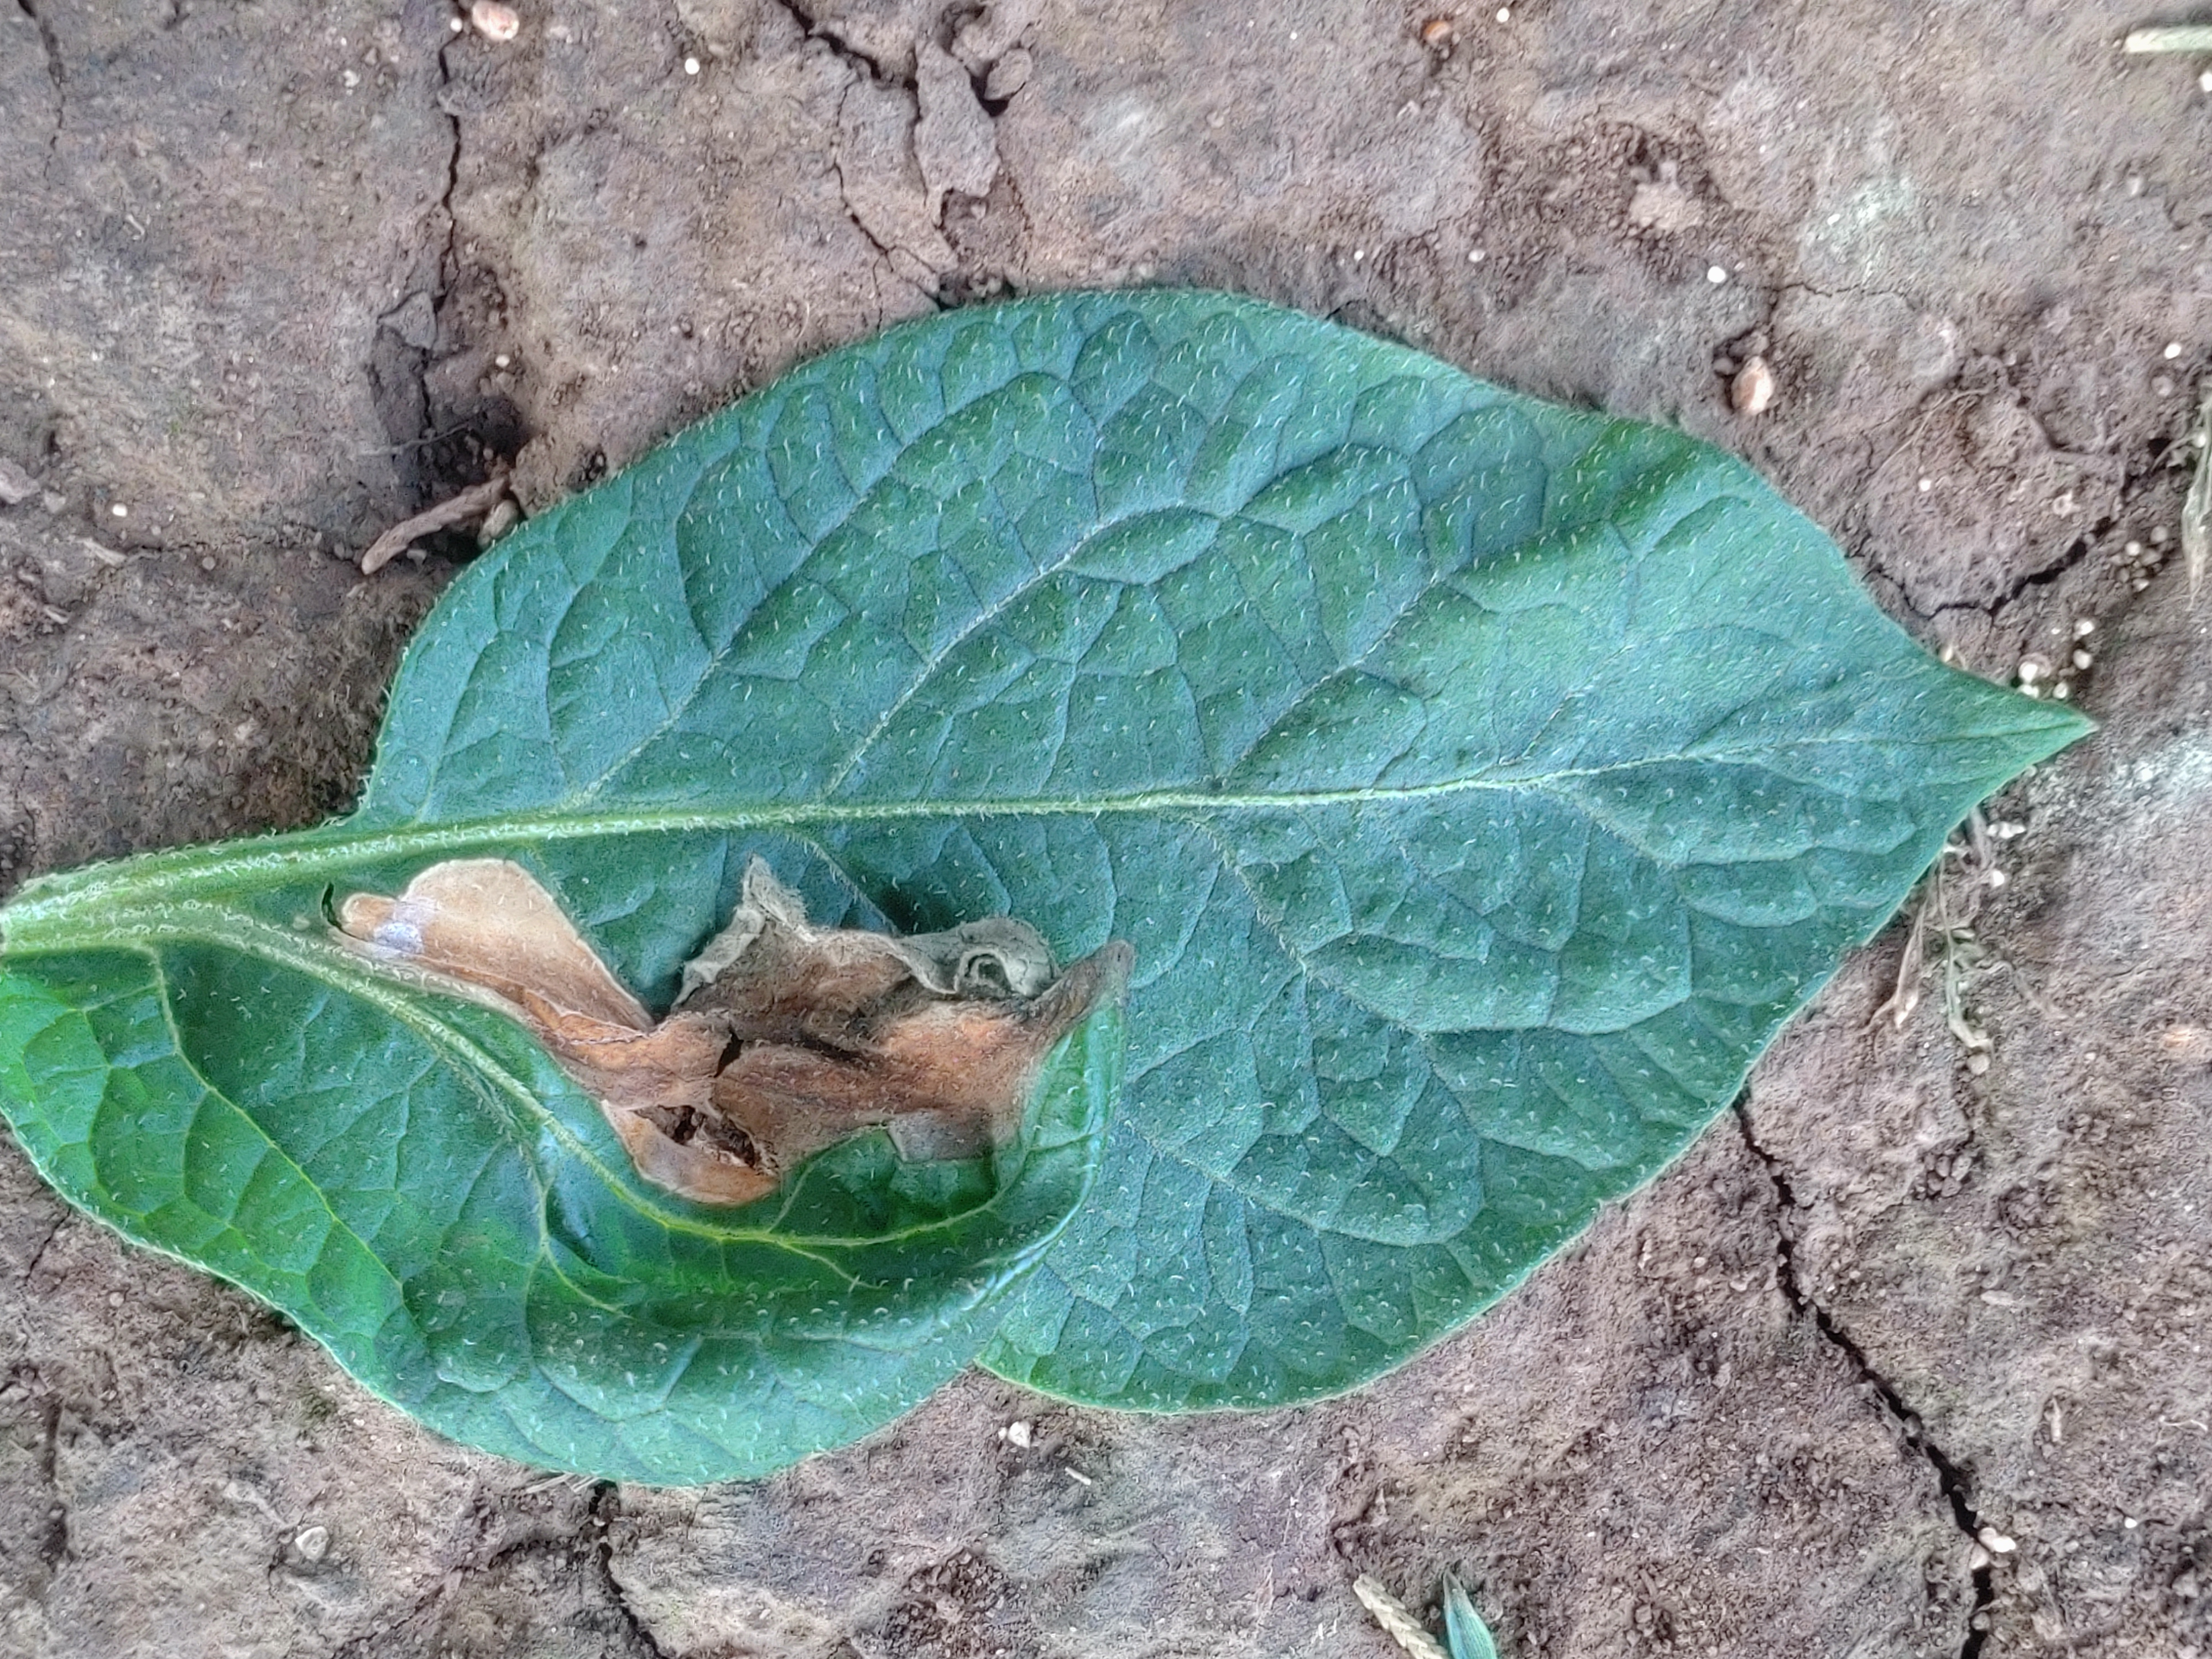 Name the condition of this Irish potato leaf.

early blight
